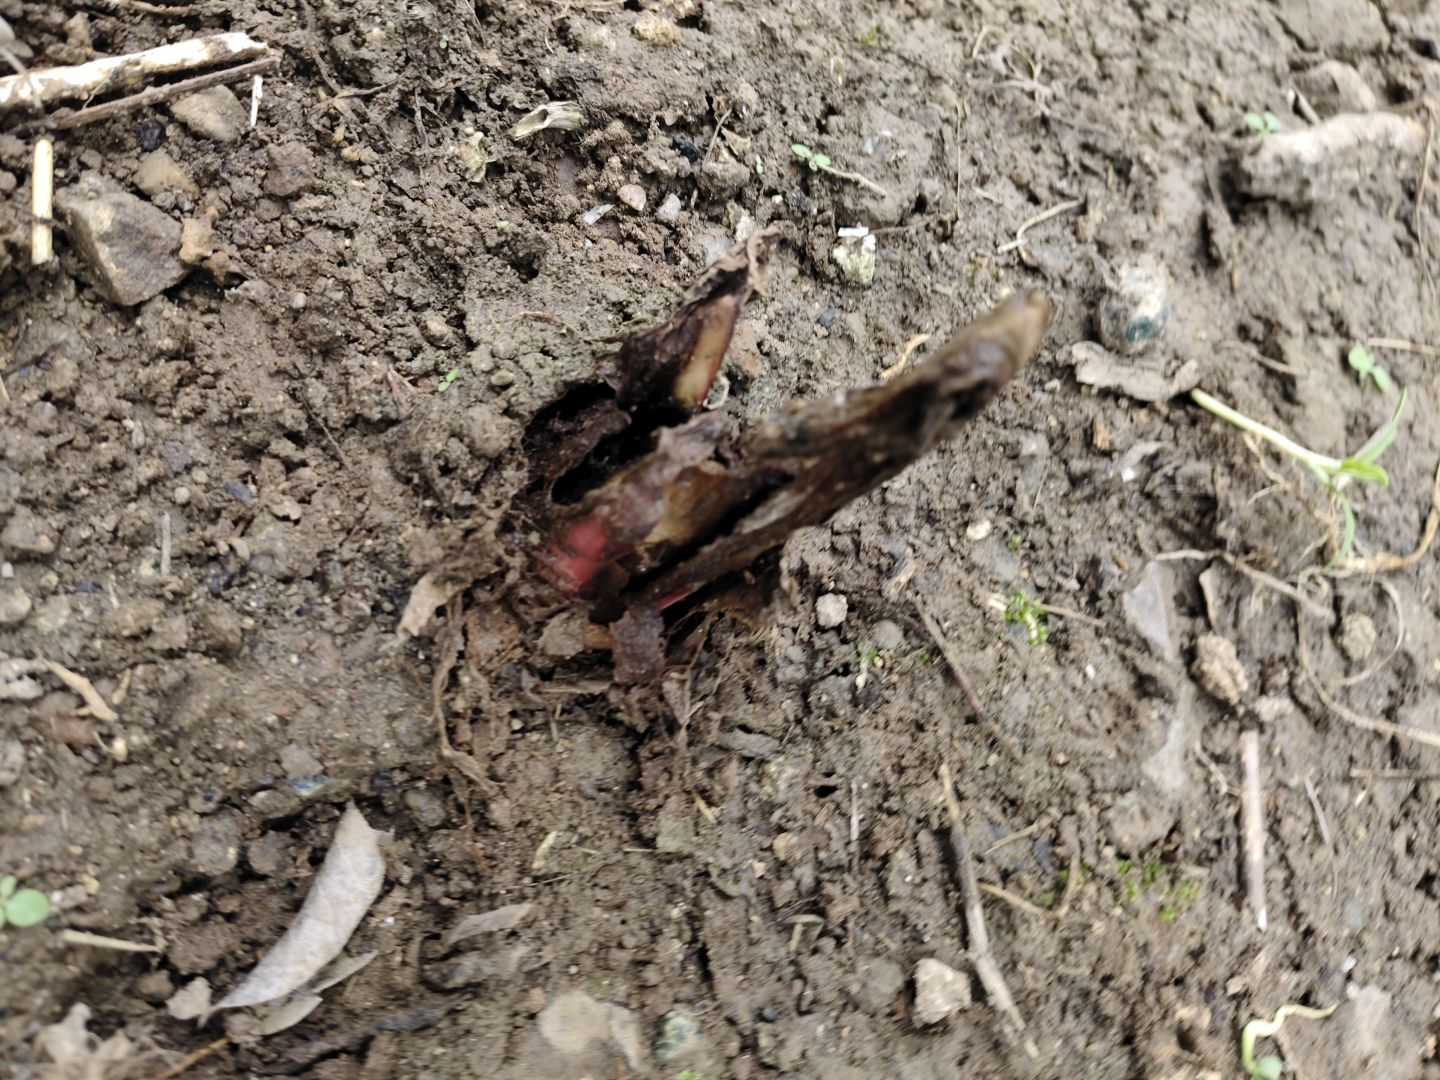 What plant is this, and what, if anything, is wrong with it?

taro, root rot
